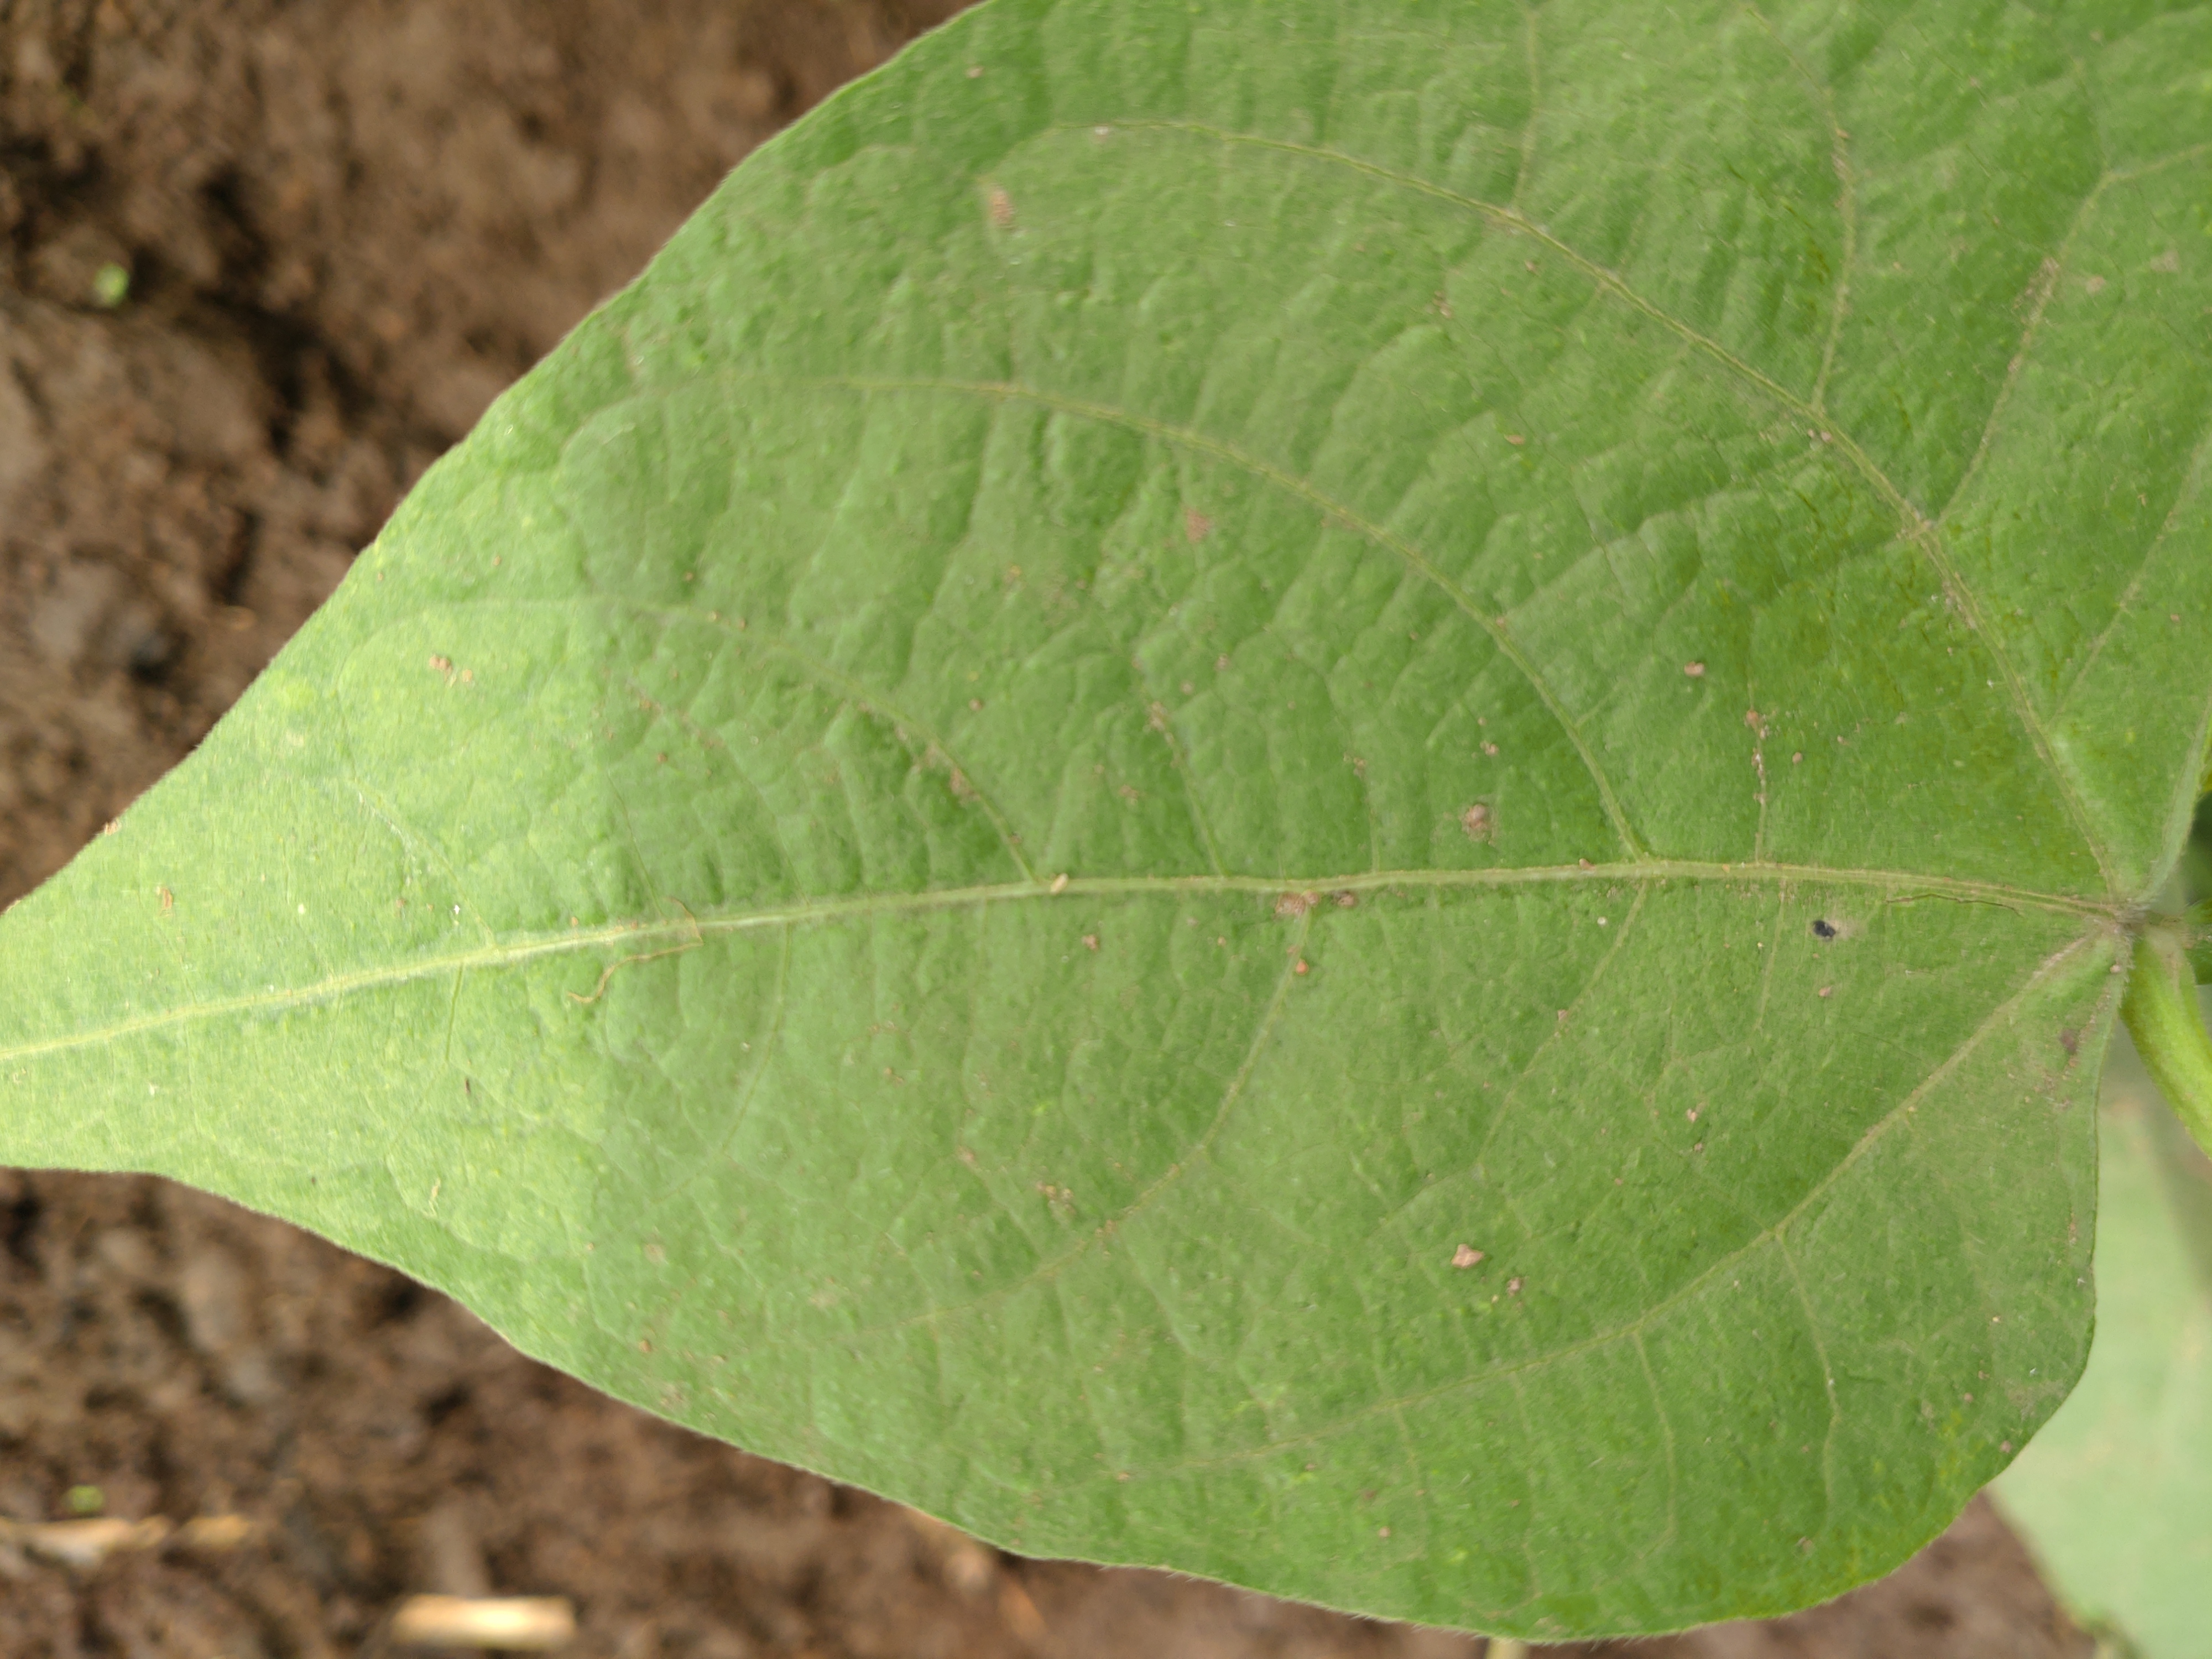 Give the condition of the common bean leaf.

healthy
